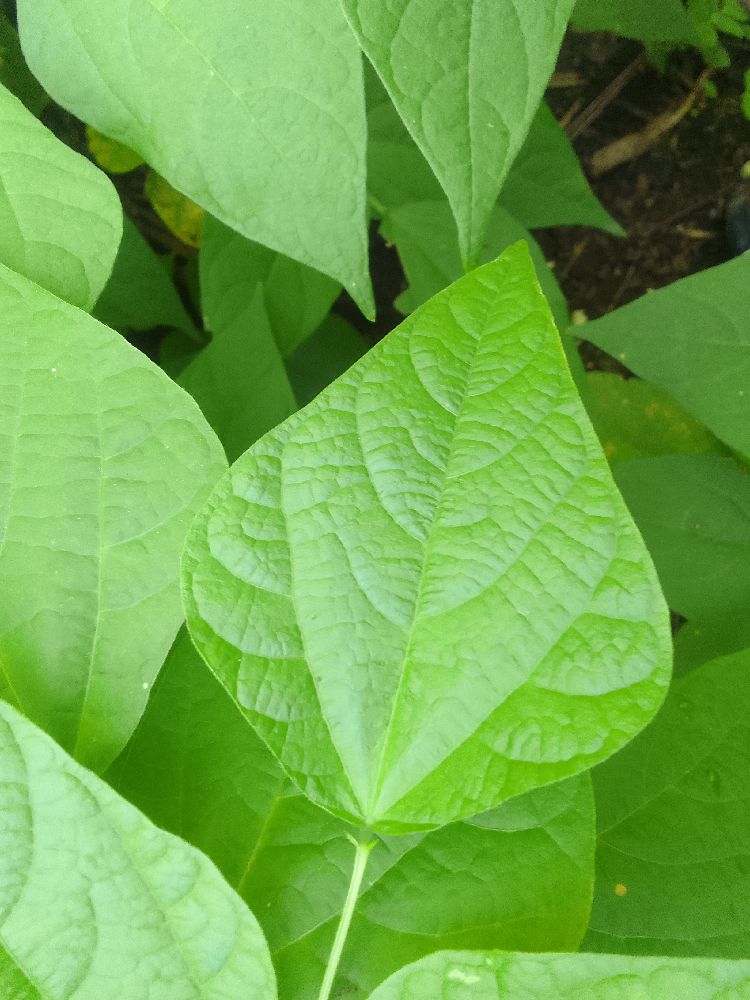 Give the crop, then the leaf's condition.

common bean, healthy
